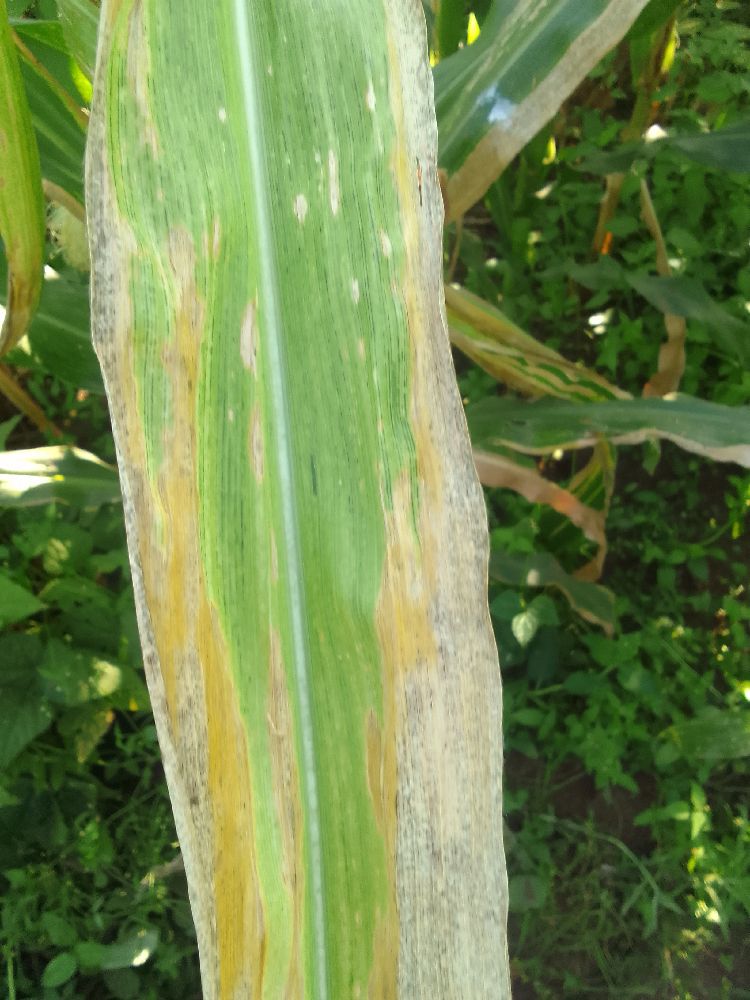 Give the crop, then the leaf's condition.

maize, maize lethal necrosis
